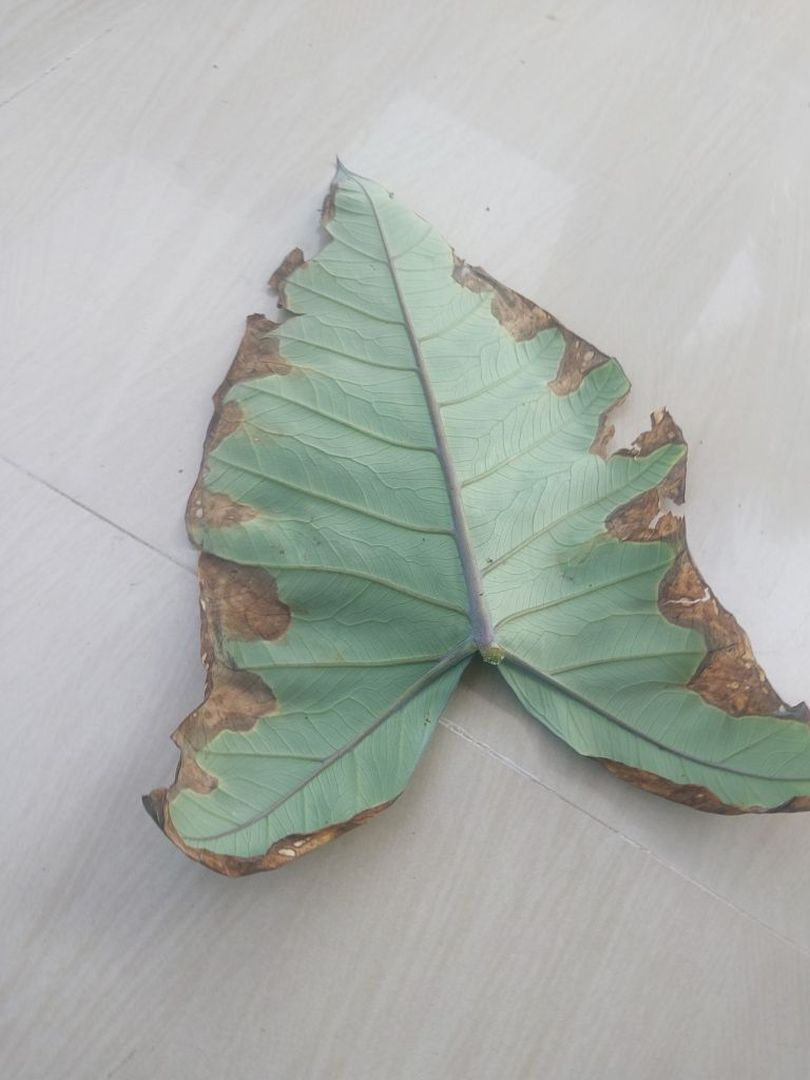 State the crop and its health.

taro, leaf blight
